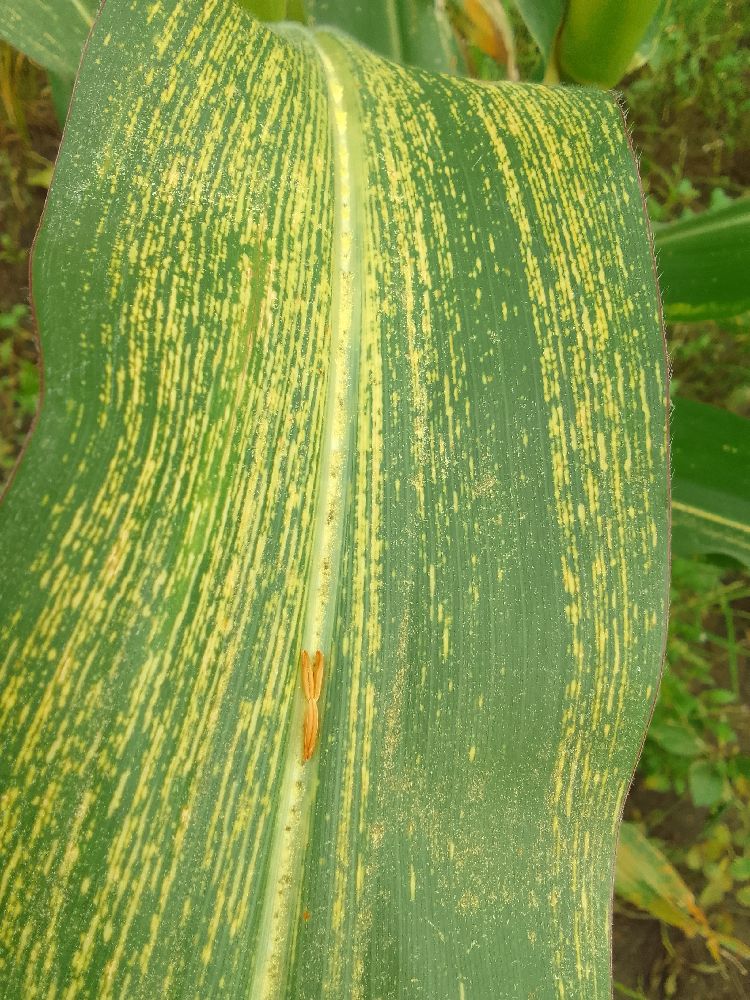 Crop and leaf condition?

maize, maize streak virus
